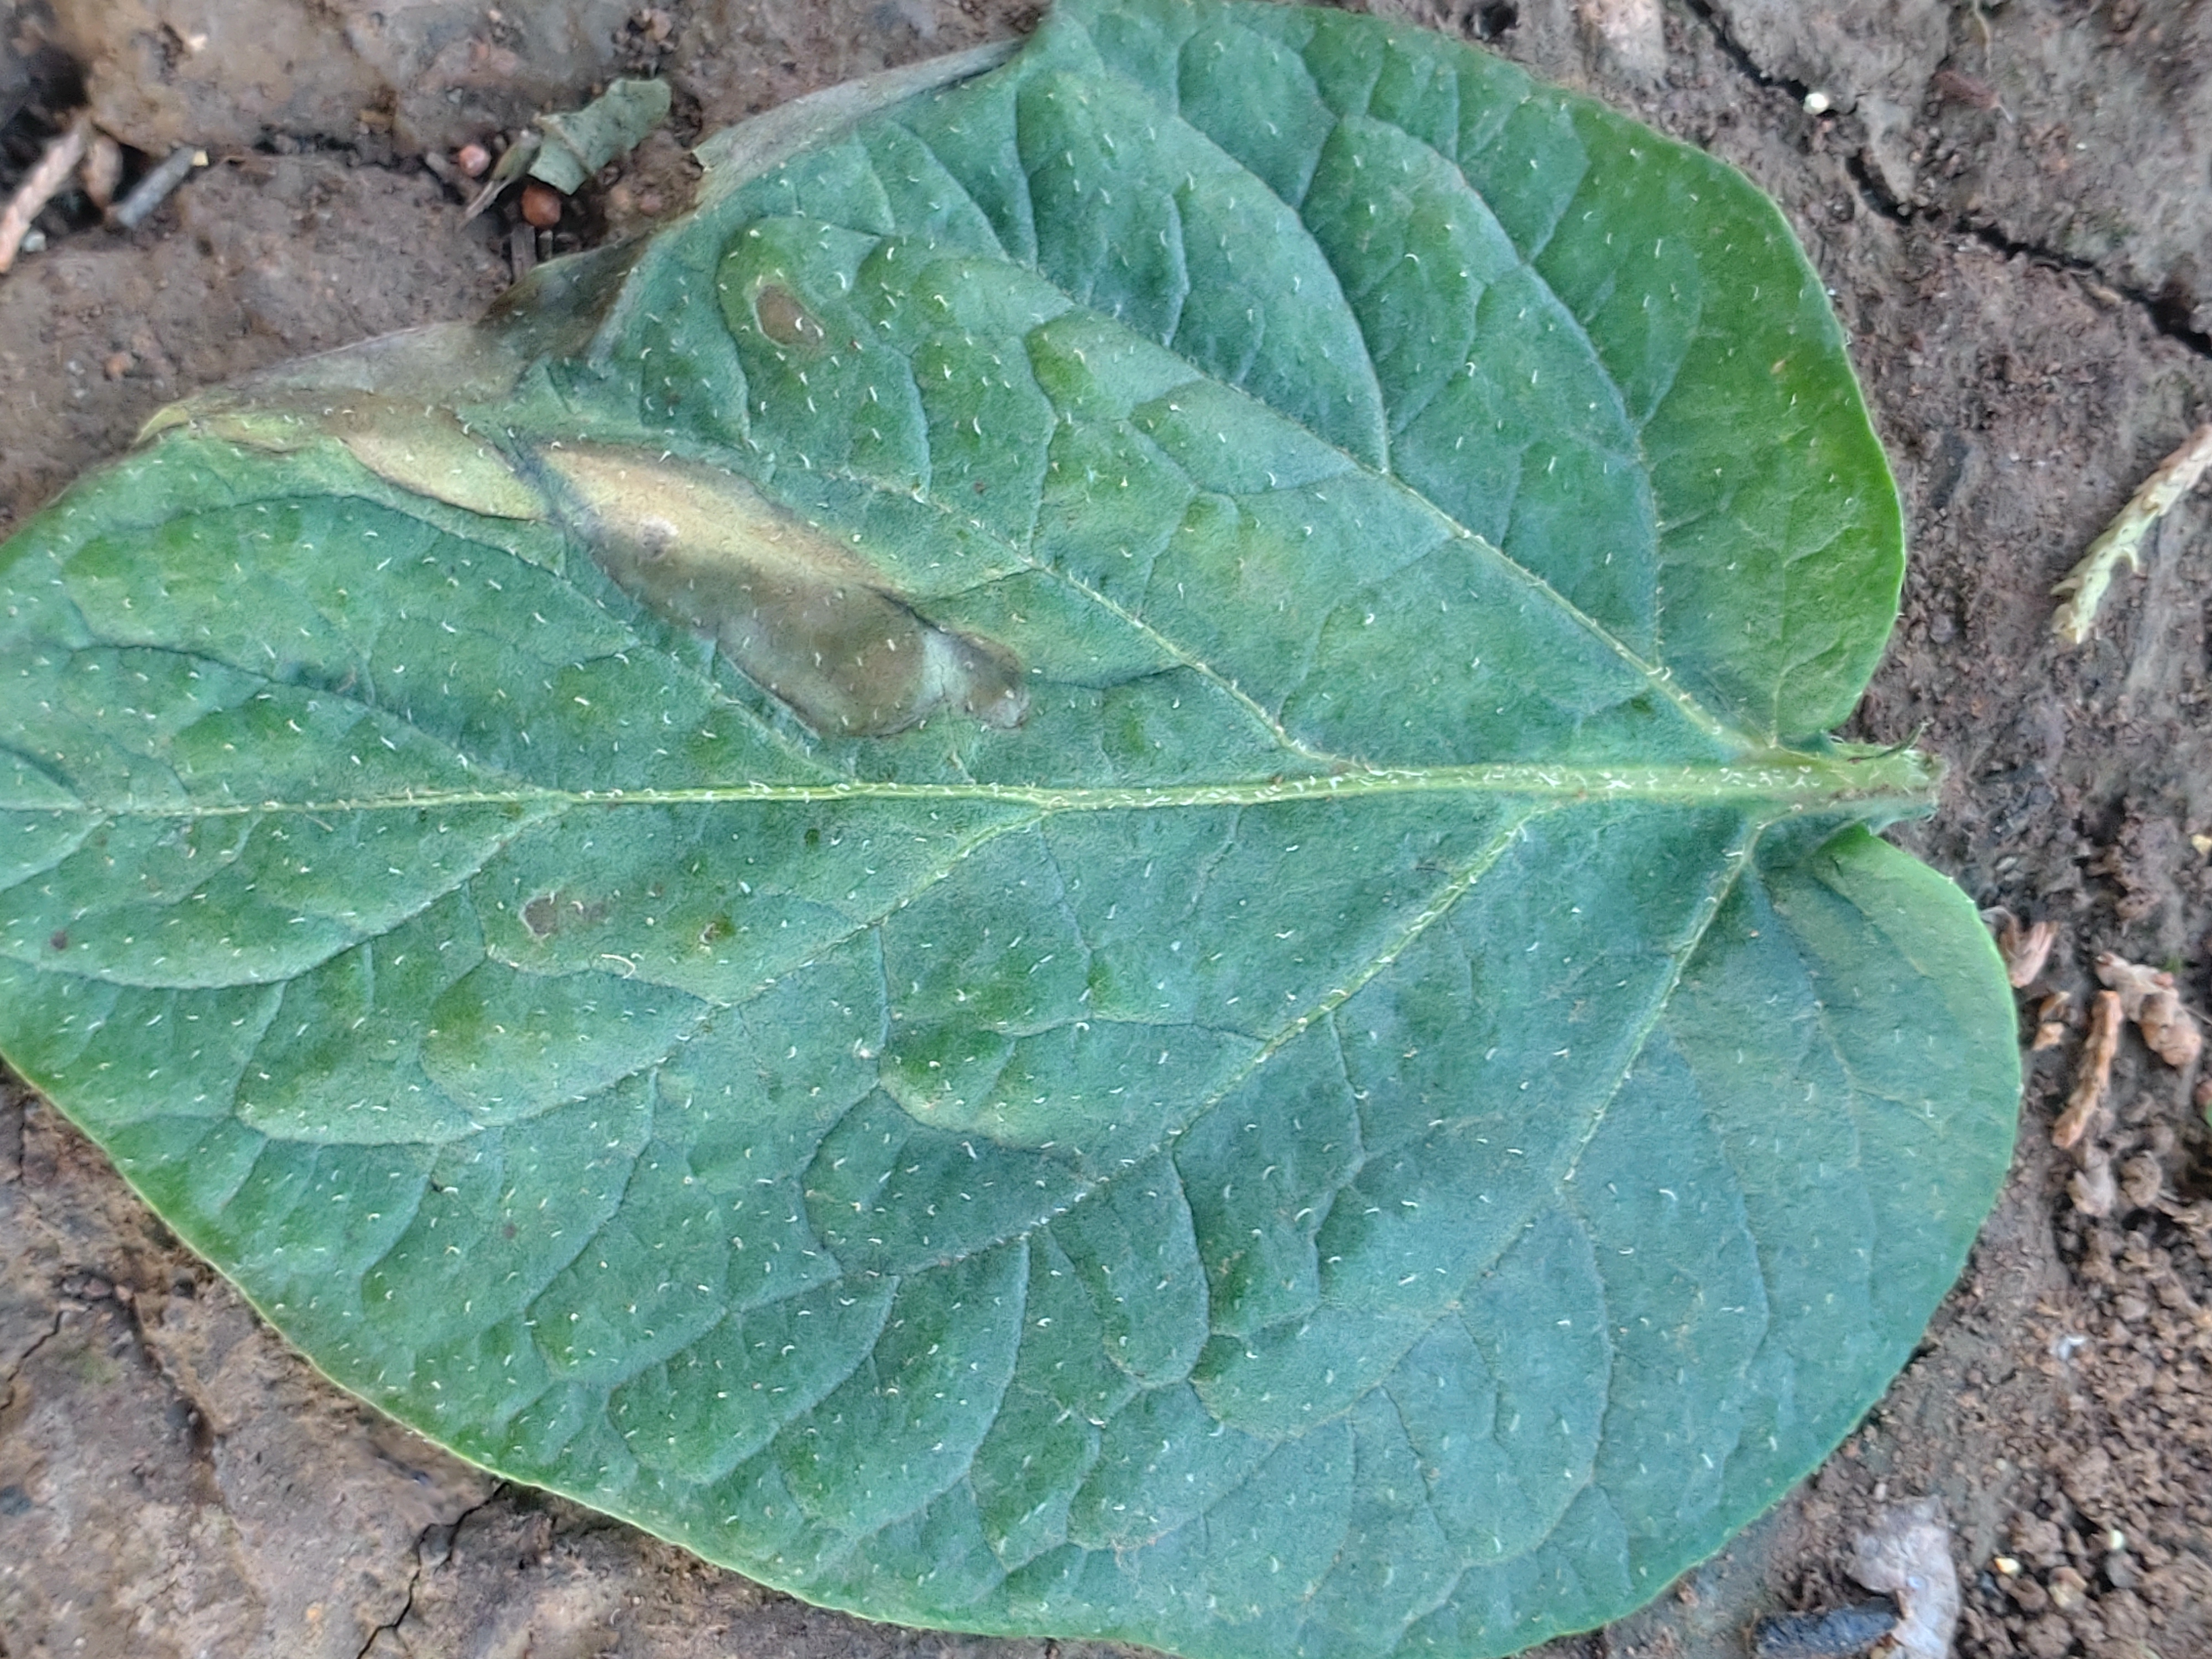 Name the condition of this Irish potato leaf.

early blight
